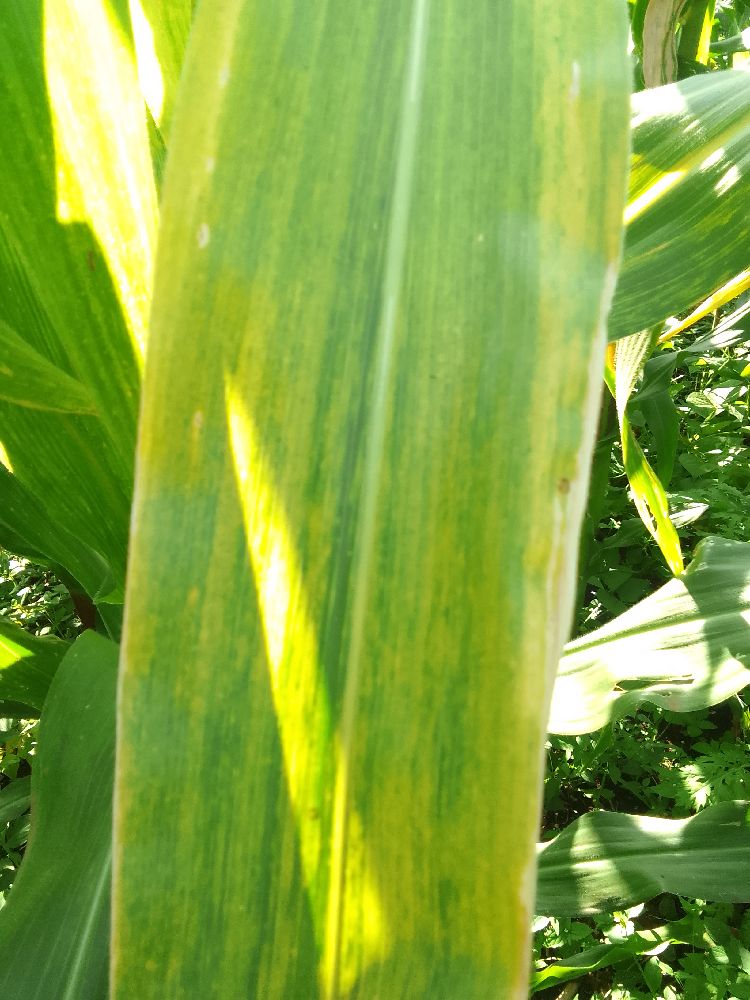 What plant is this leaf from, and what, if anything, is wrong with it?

maize, maize lethal necrosis
